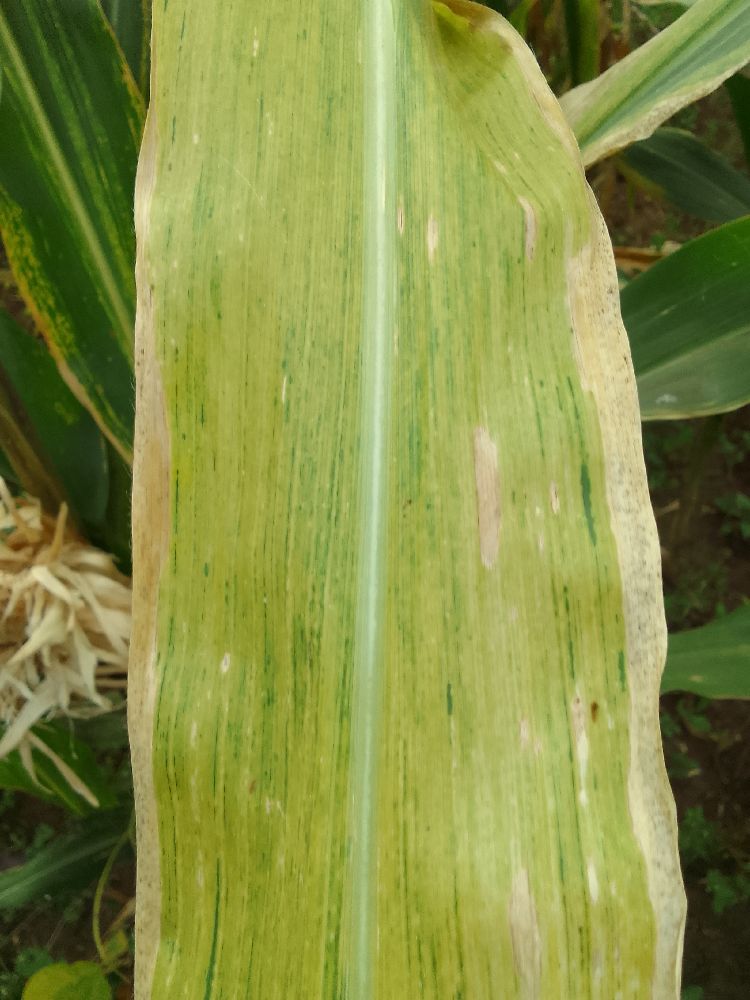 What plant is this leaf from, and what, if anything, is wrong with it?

maize, maize lethal necrosis
